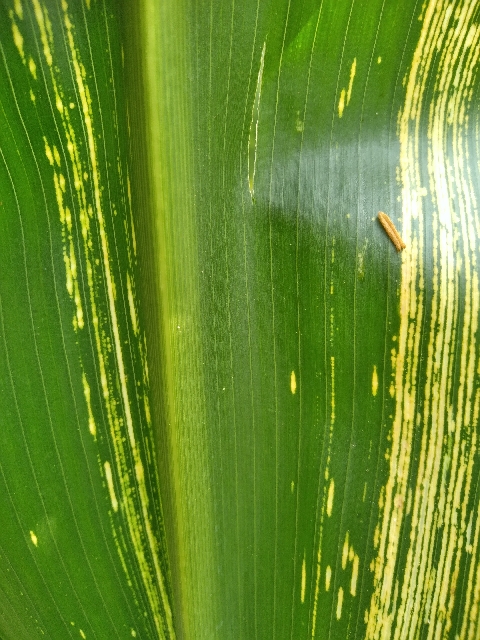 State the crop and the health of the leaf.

maize, maize streak virus
